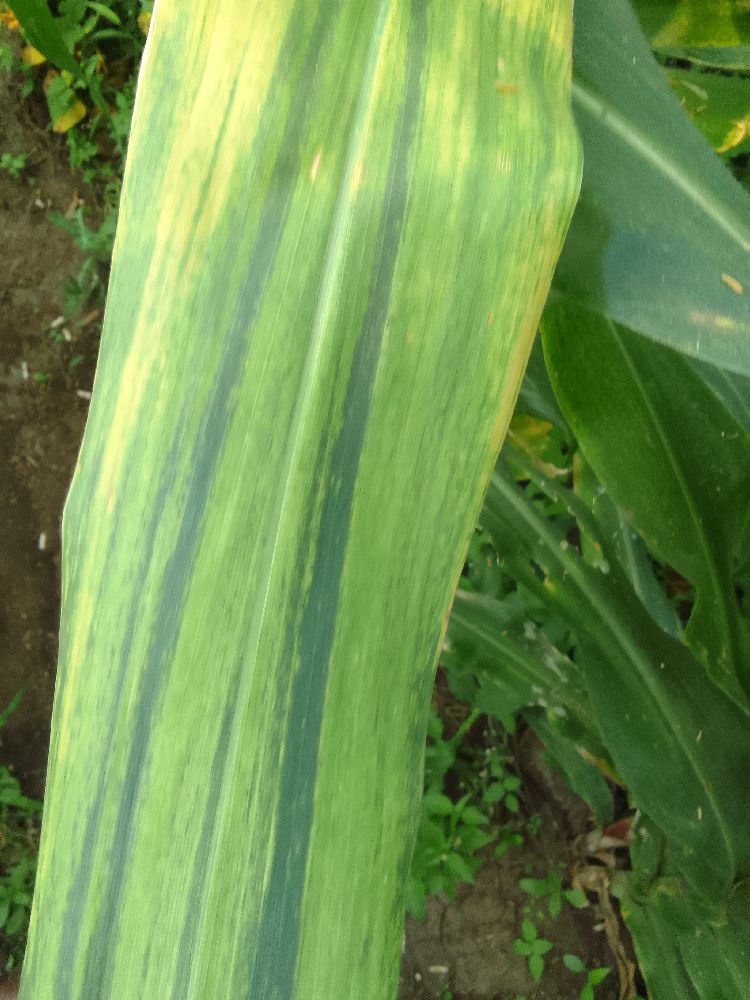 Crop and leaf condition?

maize, maize lethal necrosis
